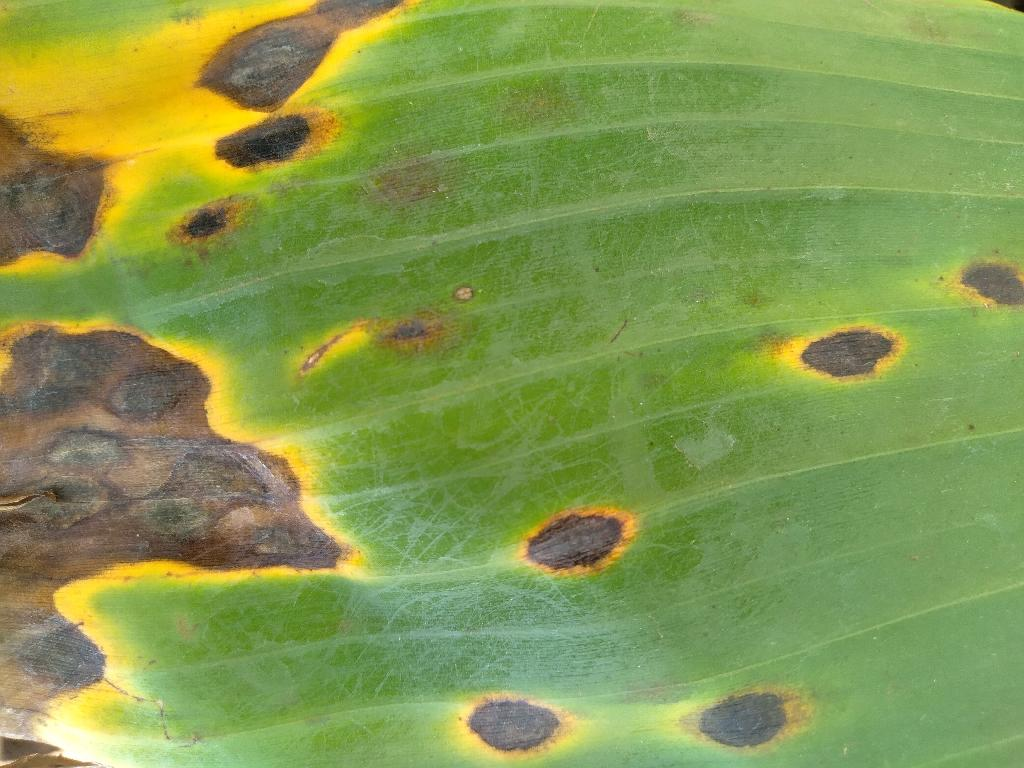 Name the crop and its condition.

banana, black sigatoka
